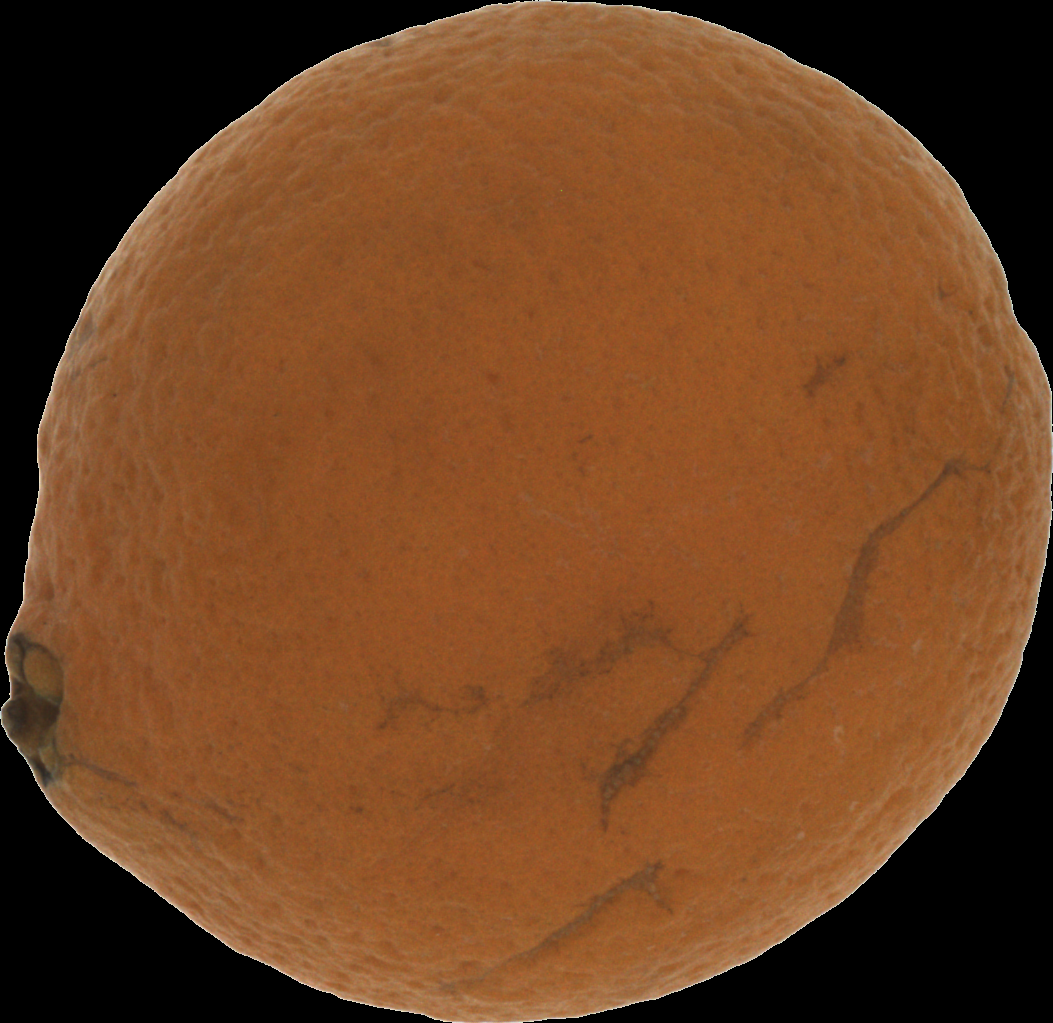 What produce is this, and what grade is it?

orange, bad
